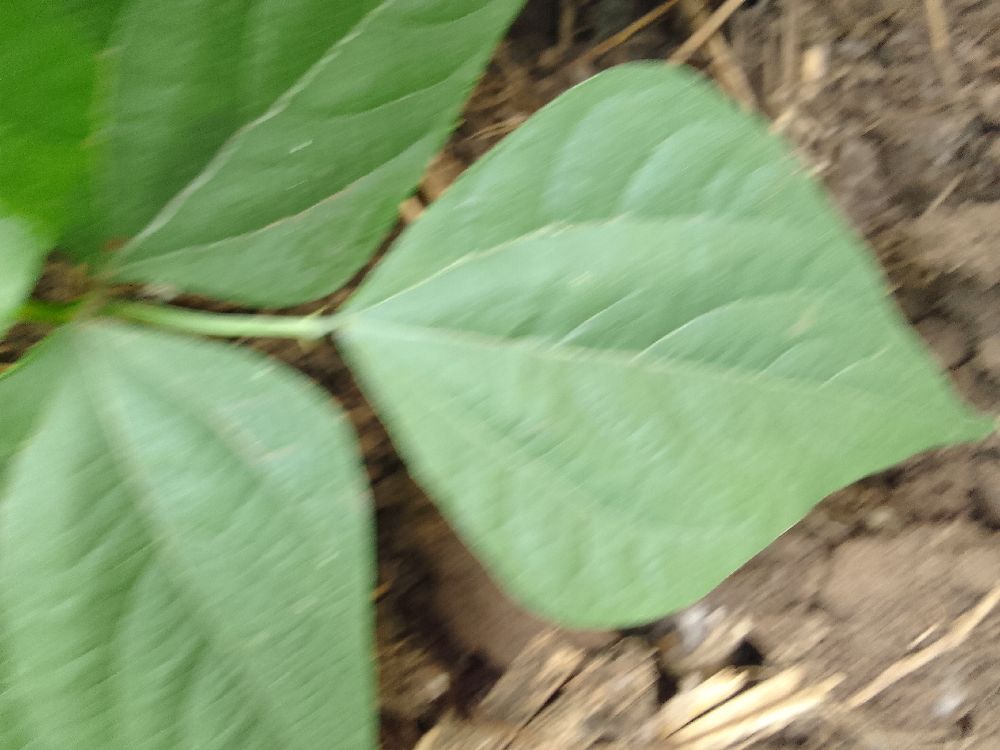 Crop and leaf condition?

common bean, healthy
